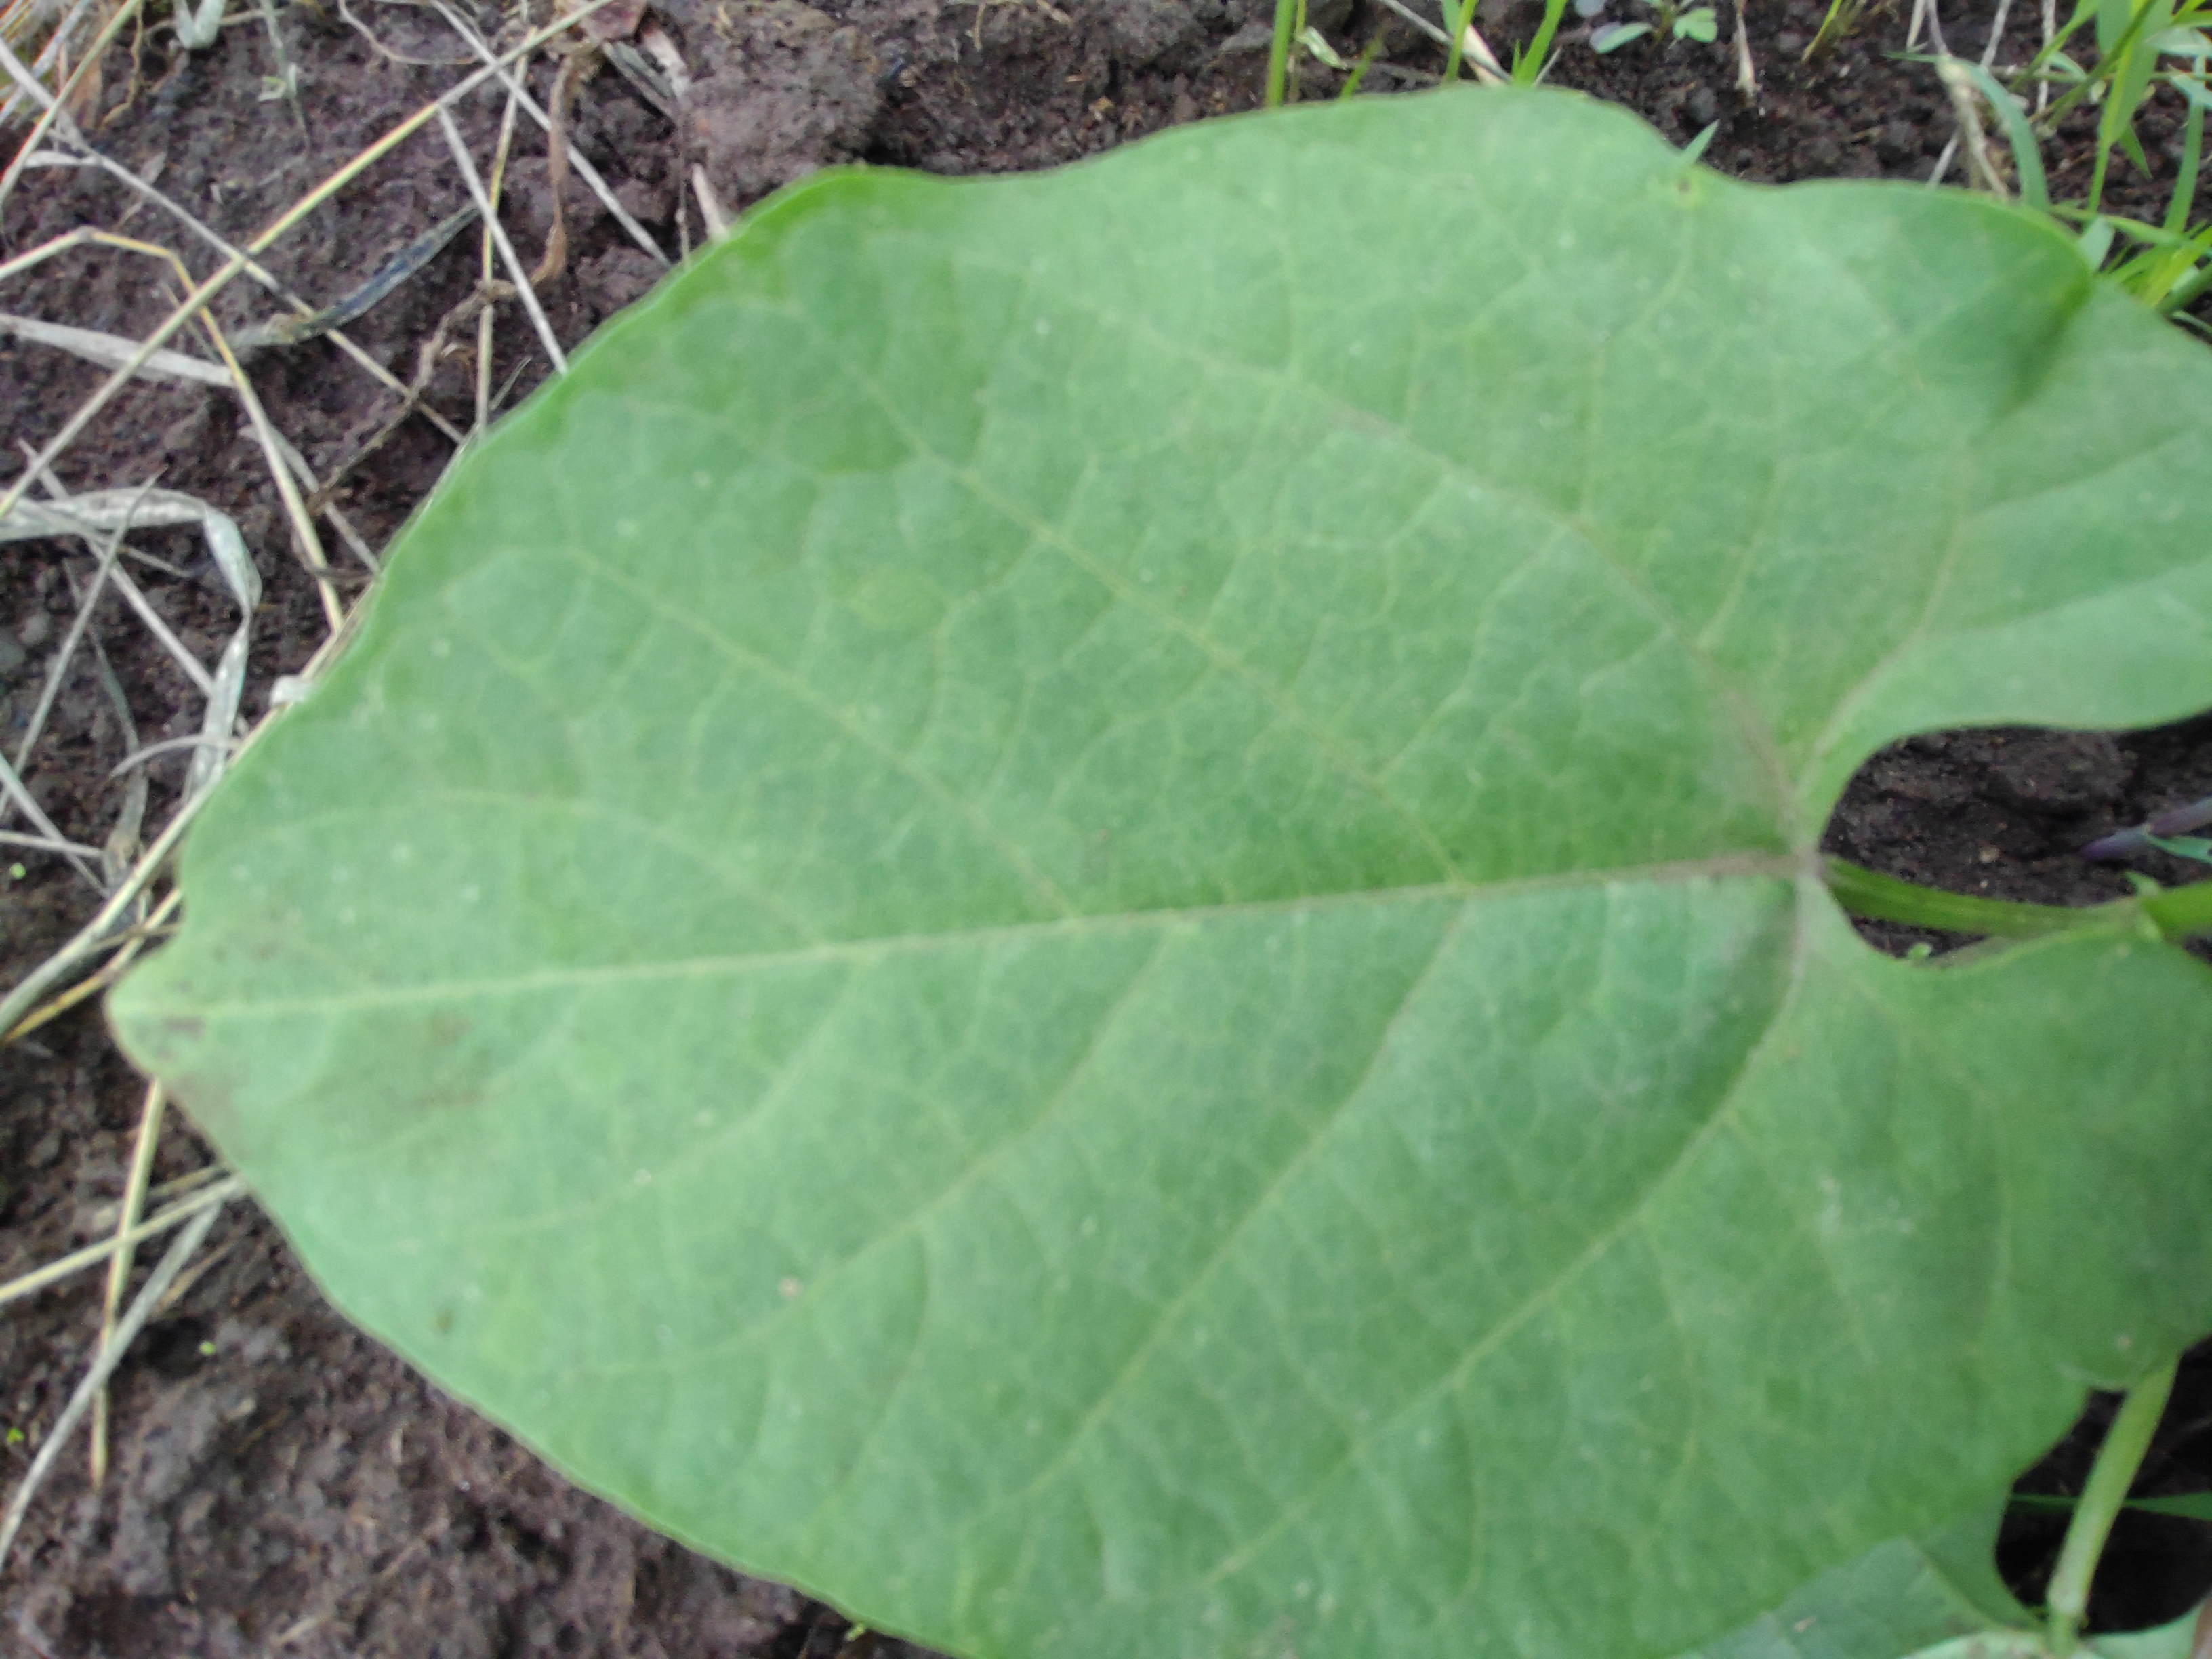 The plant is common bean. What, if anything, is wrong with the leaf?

healthy
